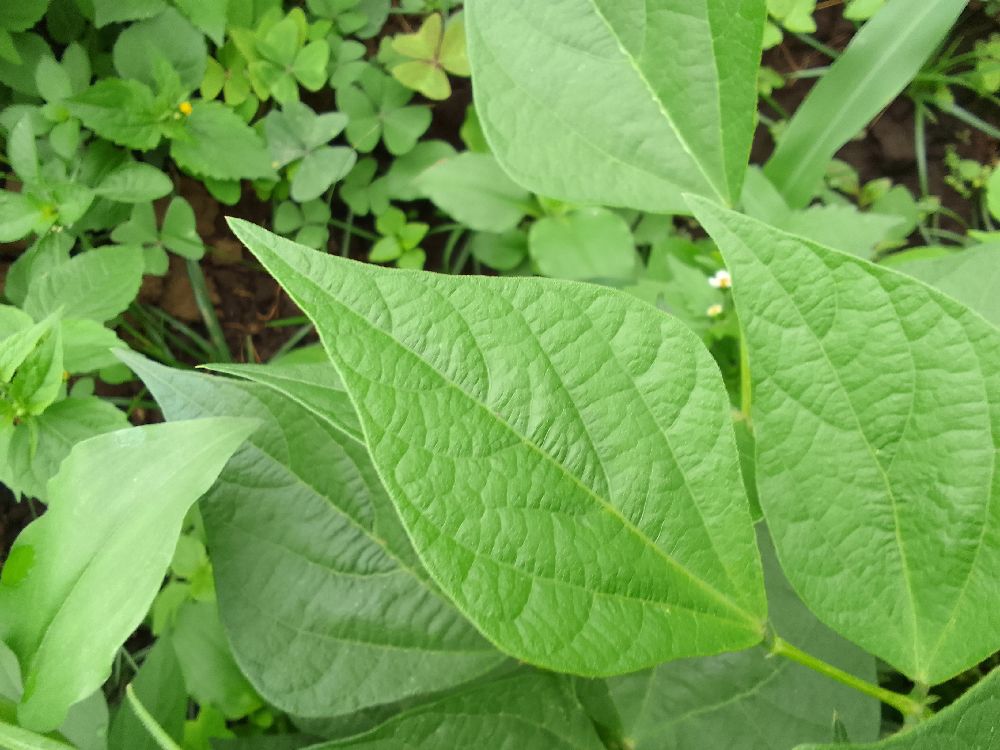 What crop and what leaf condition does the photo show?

common bean, healthy
